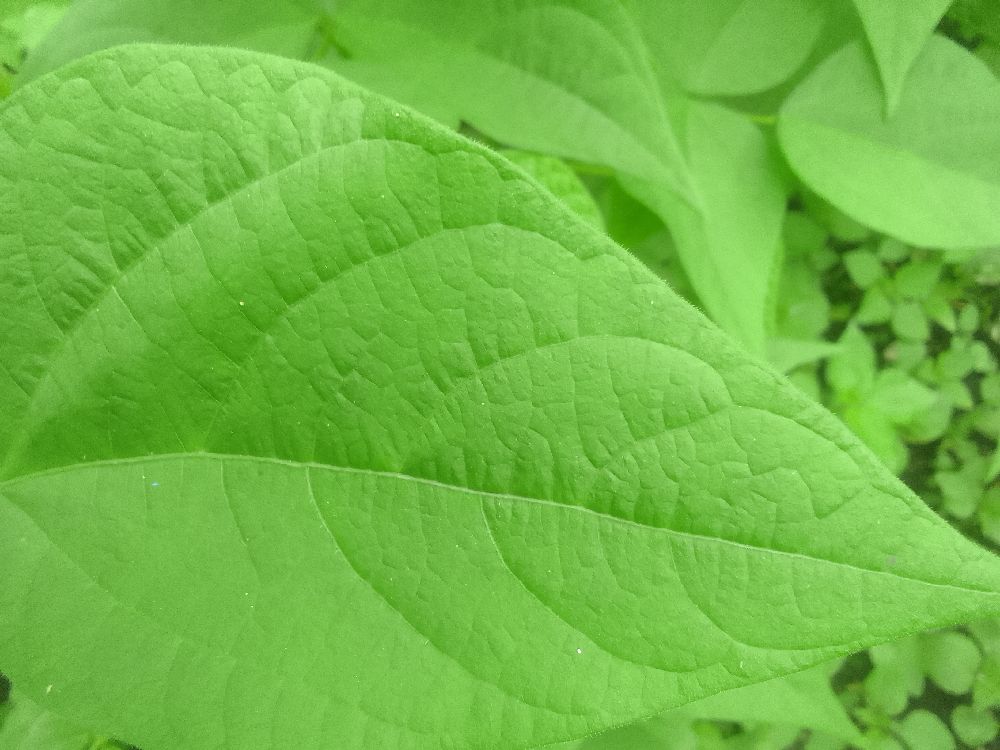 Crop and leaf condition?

common bean, healthy
